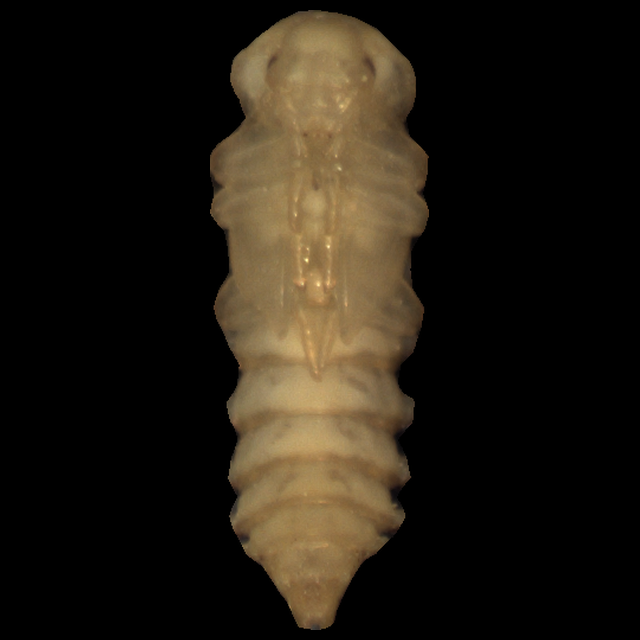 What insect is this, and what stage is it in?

mealworm pupa
